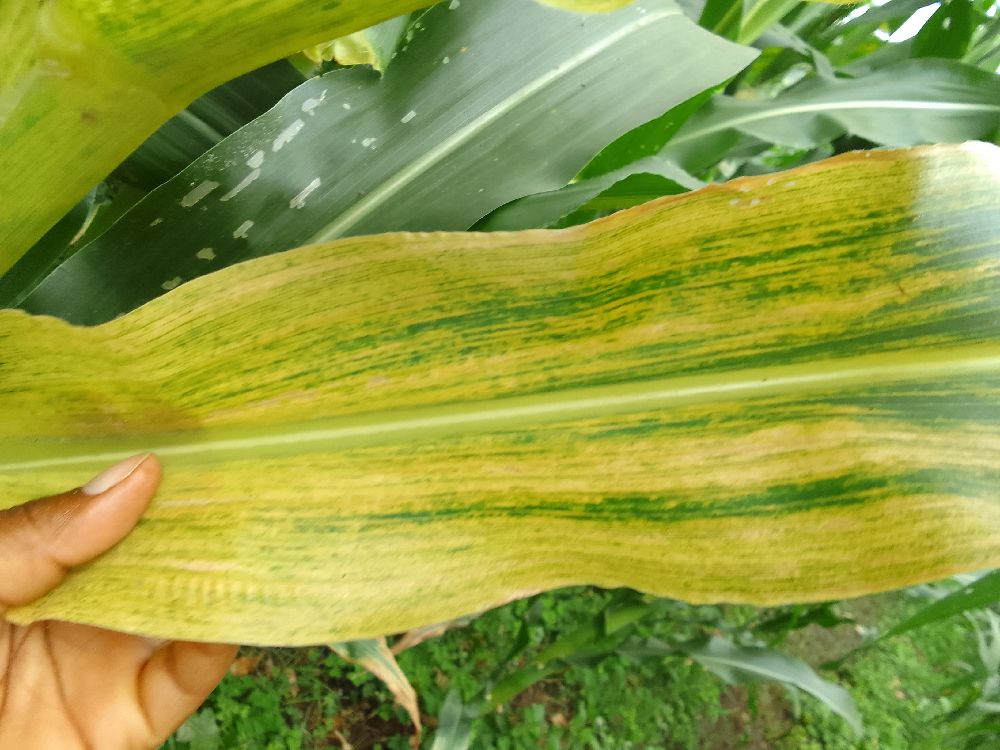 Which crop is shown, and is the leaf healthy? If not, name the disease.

maize, maize lethal necrosis
